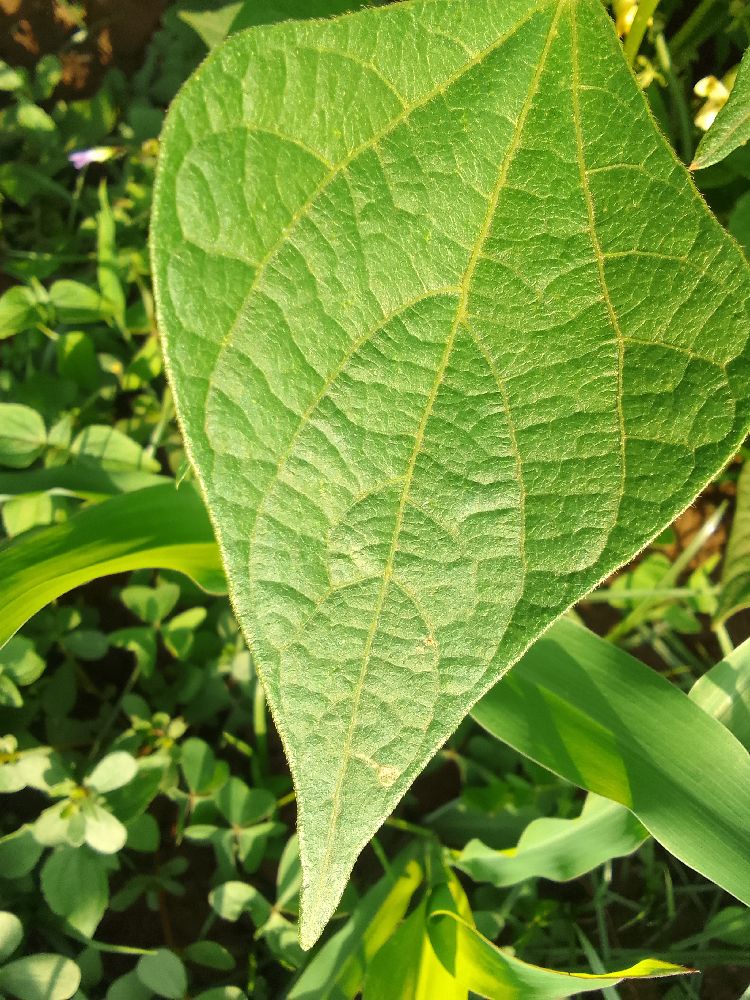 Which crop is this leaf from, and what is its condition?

common bean, healthy
